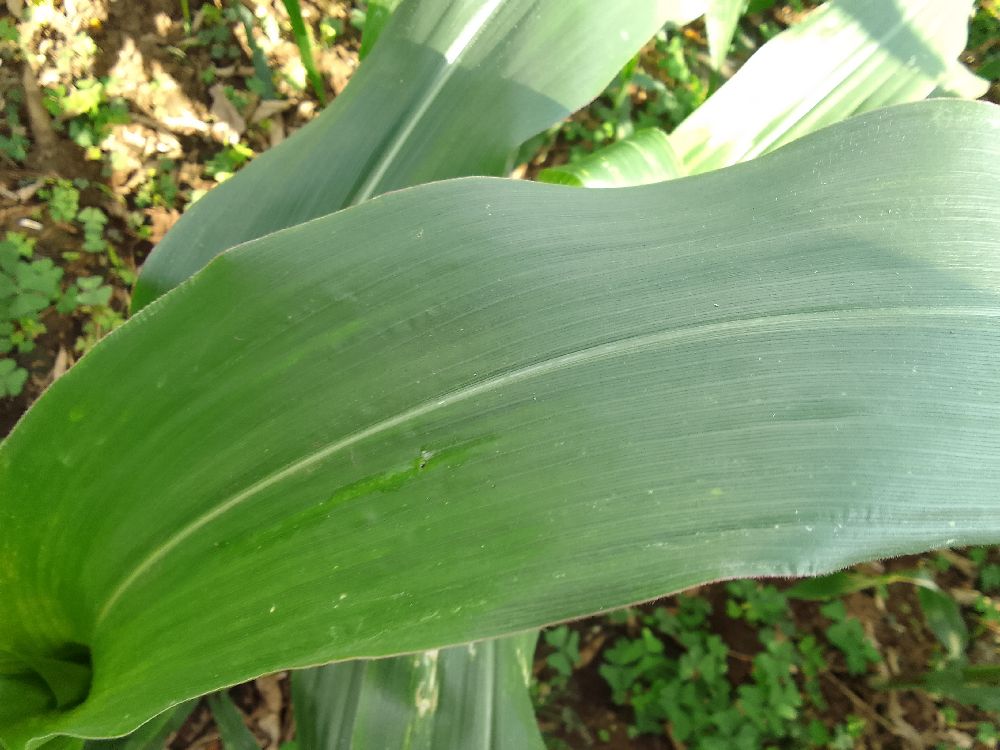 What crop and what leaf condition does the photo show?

maize, healthy
